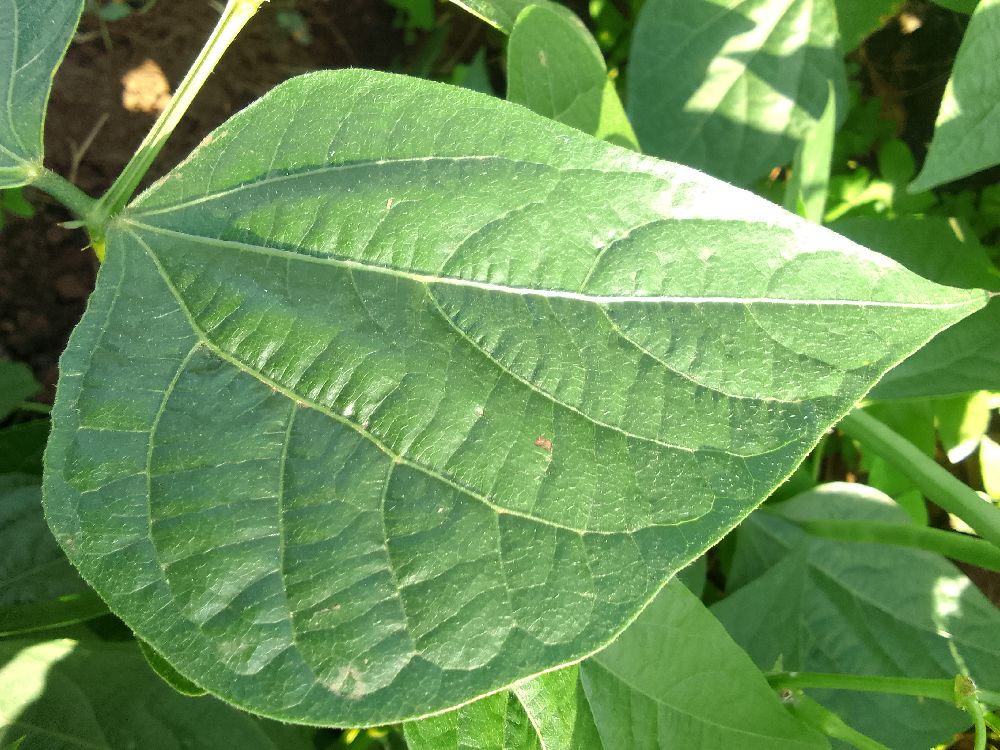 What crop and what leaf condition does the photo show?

common bean, healthy
